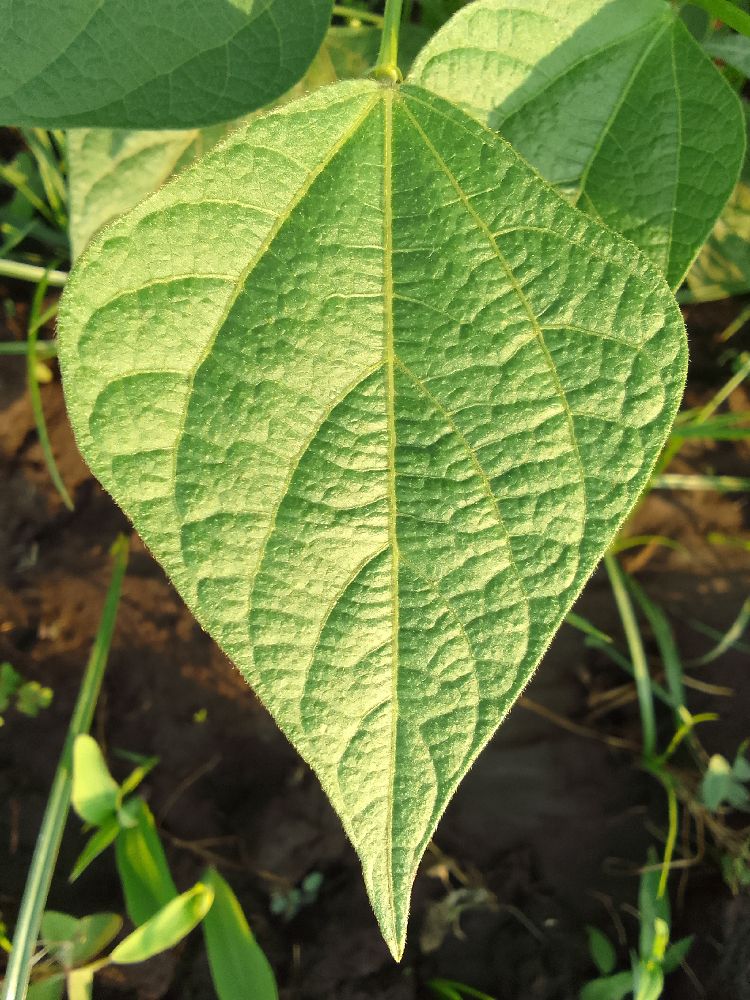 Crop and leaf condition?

common bean, healthy
